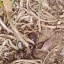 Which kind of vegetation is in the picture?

grass
